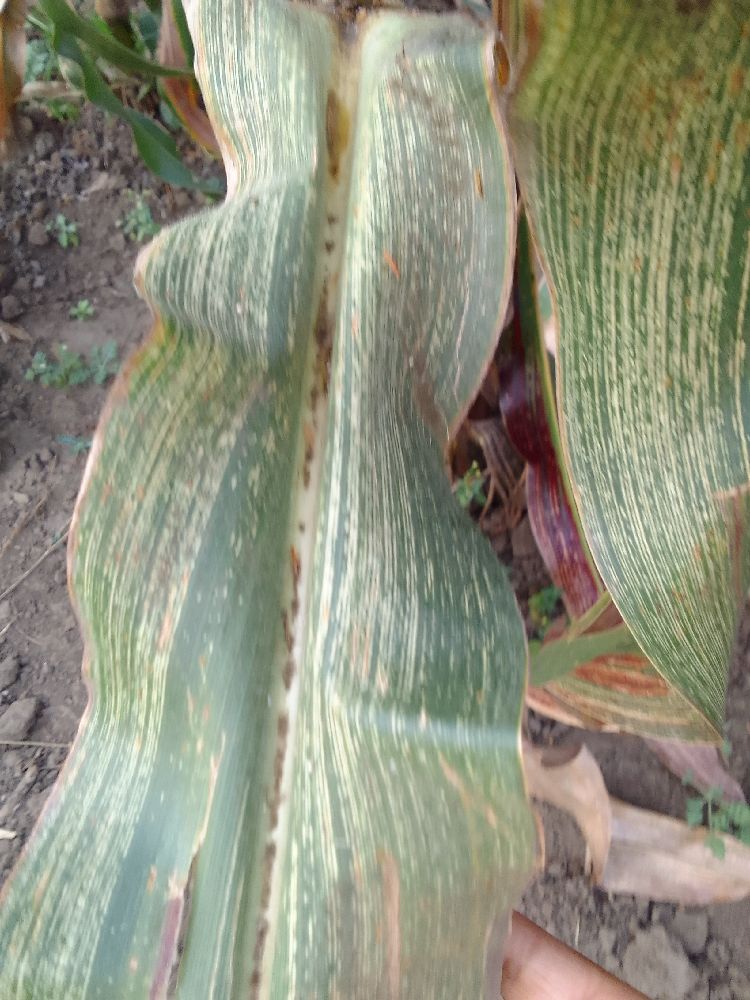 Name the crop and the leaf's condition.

maize, maize streak virus
